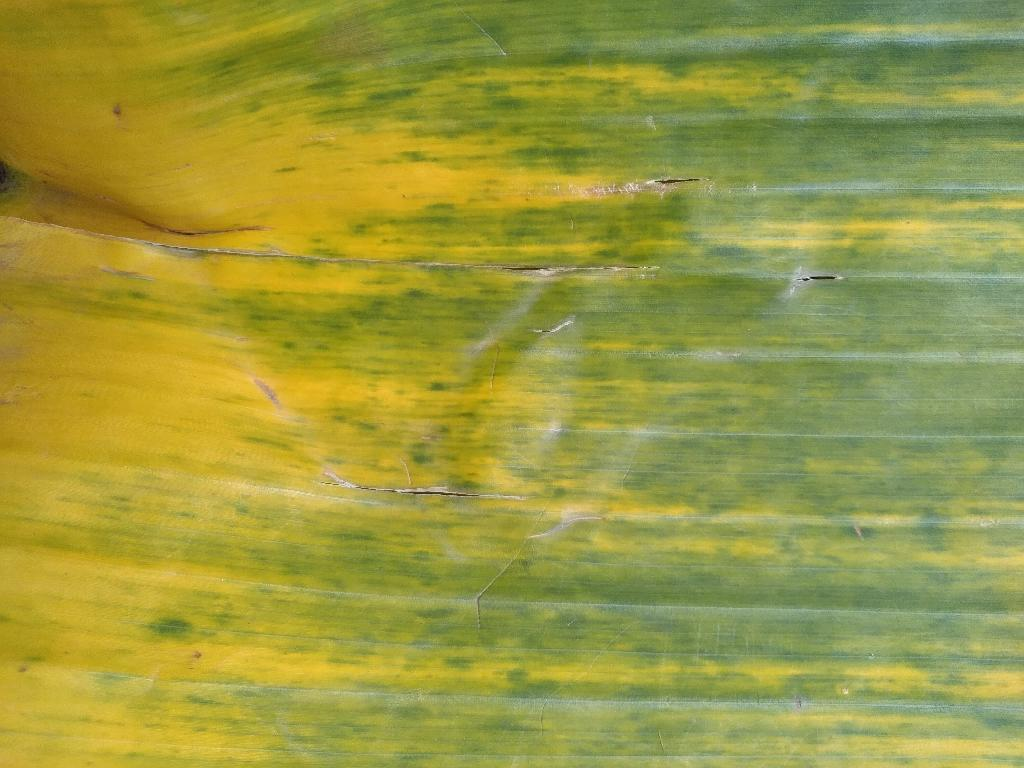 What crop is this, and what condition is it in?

banana, fusarium wilt race 1
